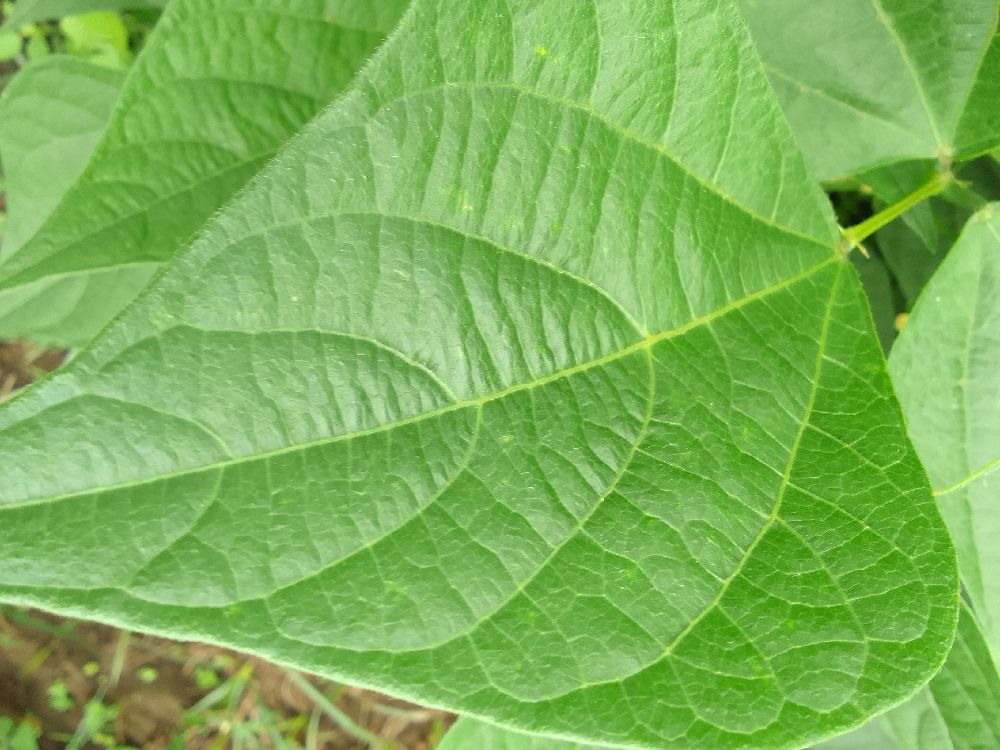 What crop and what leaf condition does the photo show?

common bean, healthy
